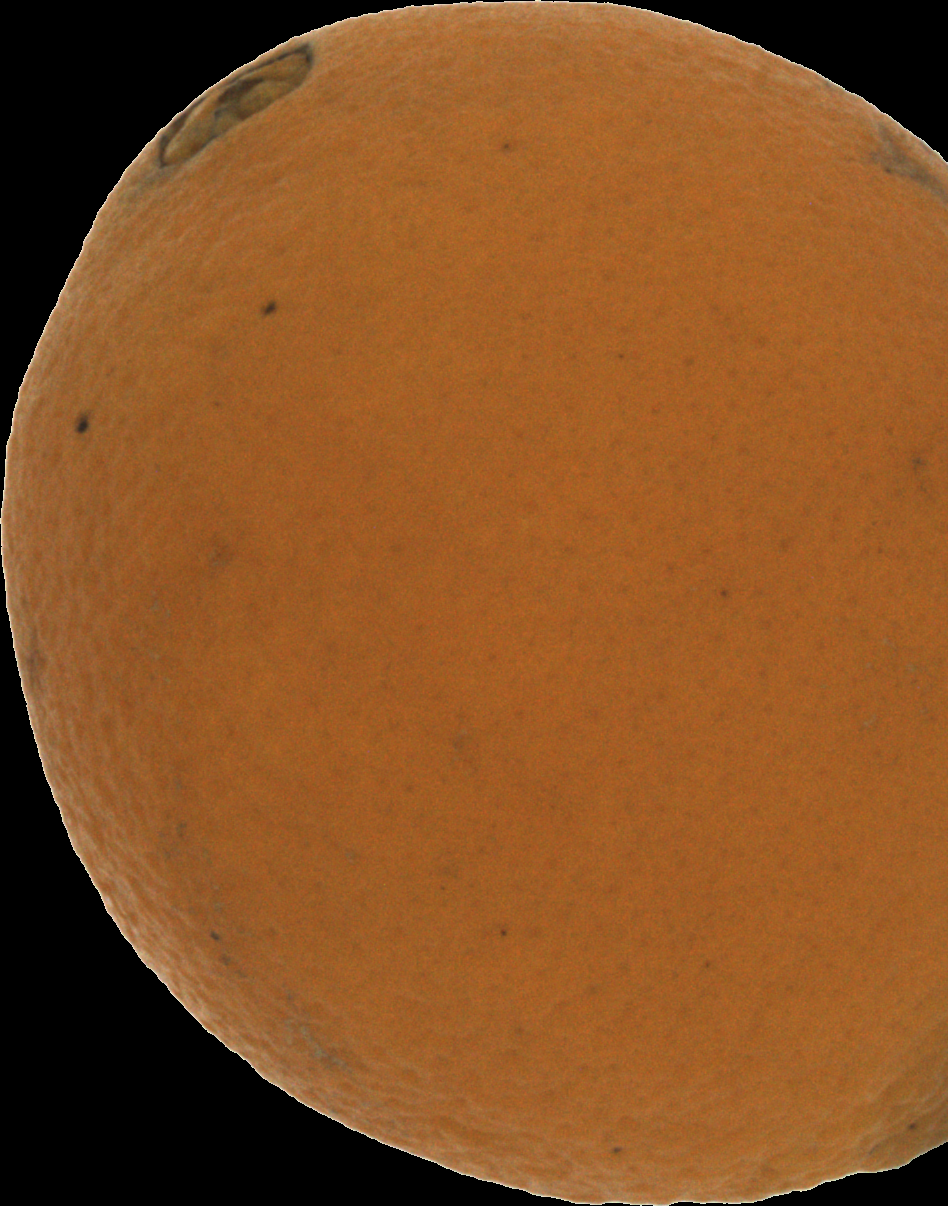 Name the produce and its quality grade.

orange, bad
